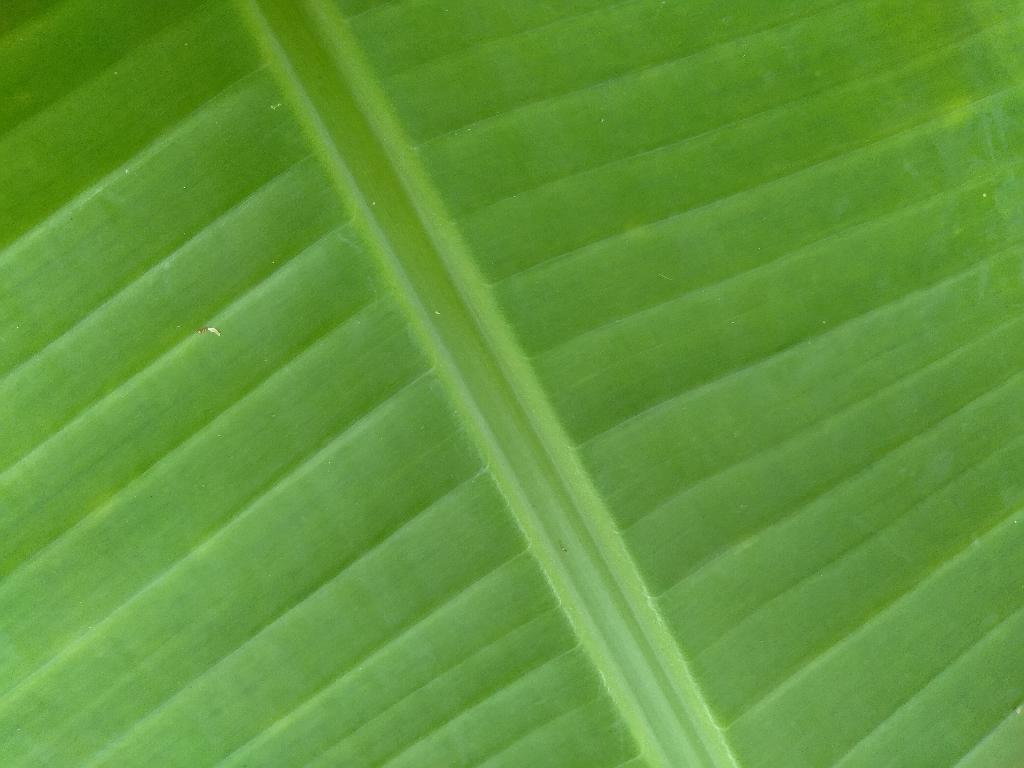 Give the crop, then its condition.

banana, healthy
